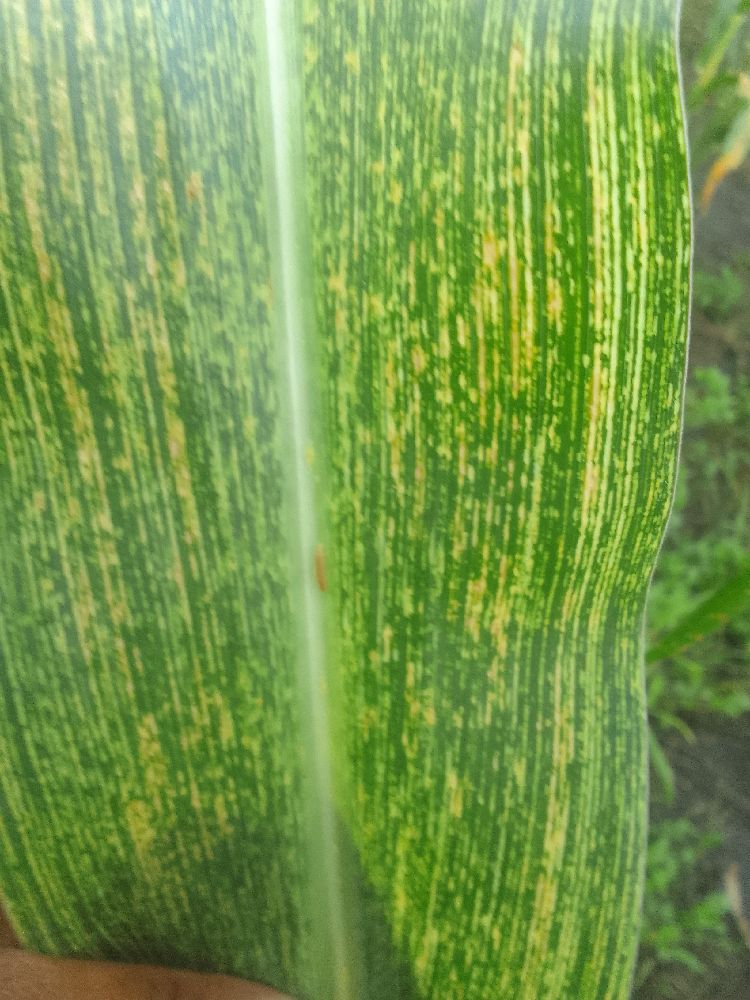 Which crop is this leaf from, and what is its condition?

maize, maize streak virus
